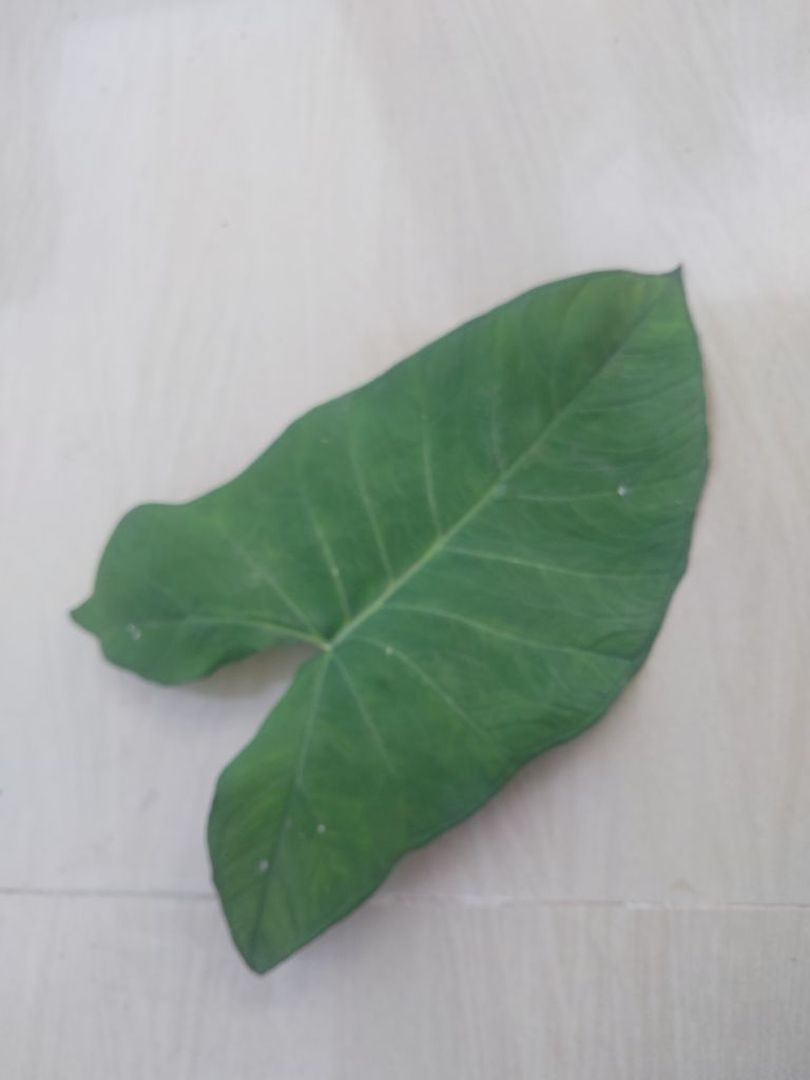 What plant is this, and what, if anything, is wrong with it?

taro, healthy
